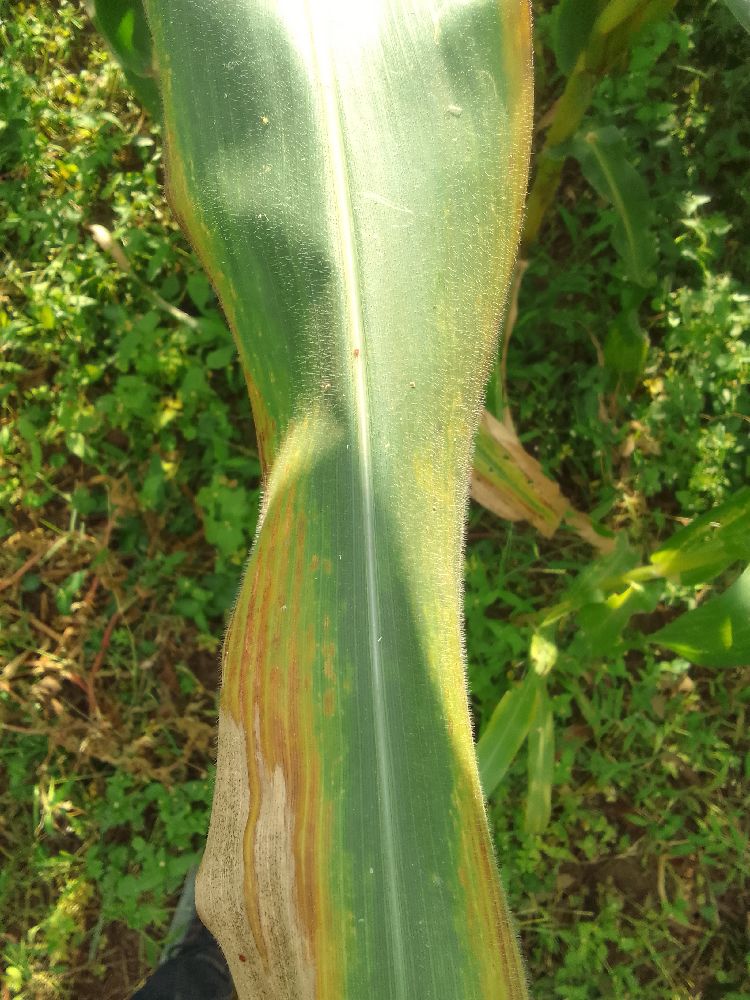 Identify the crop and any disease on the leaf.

maize, maize lethal necrosis
